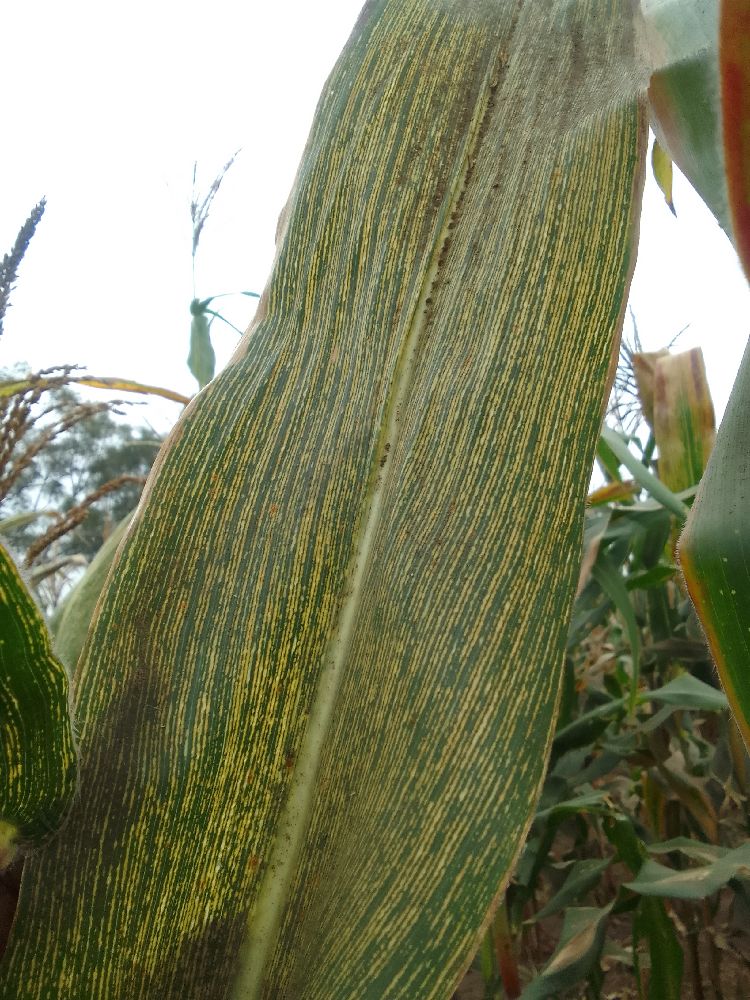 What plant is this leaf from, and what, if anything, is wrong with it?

maize, maize streak virus
